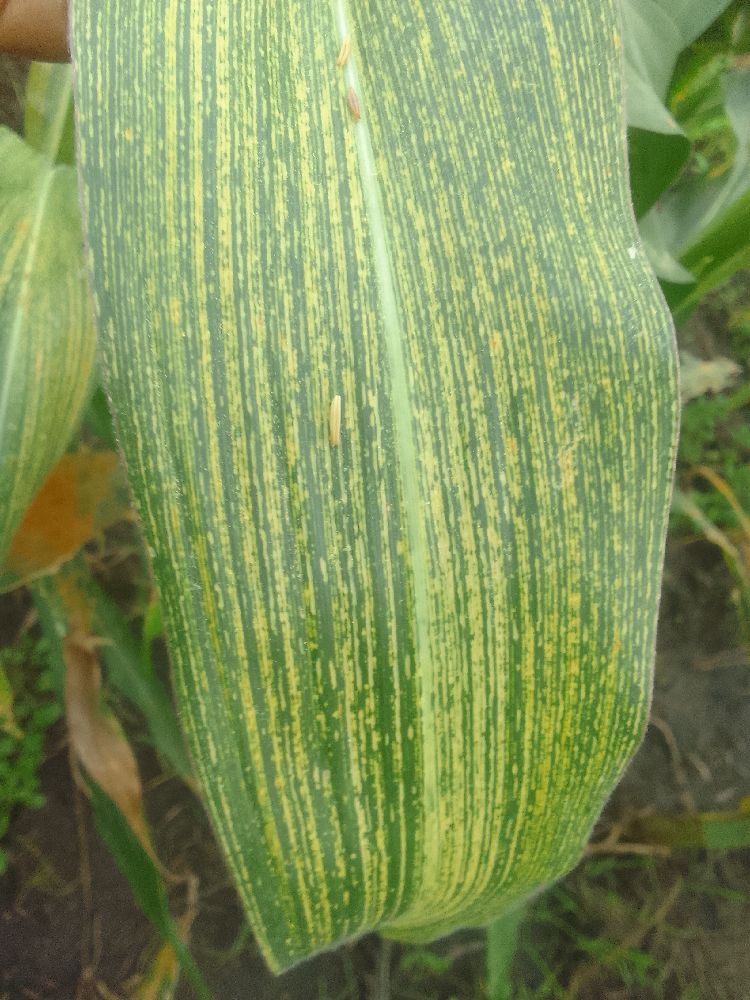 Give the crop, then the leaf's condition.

maize, maize streak virus
